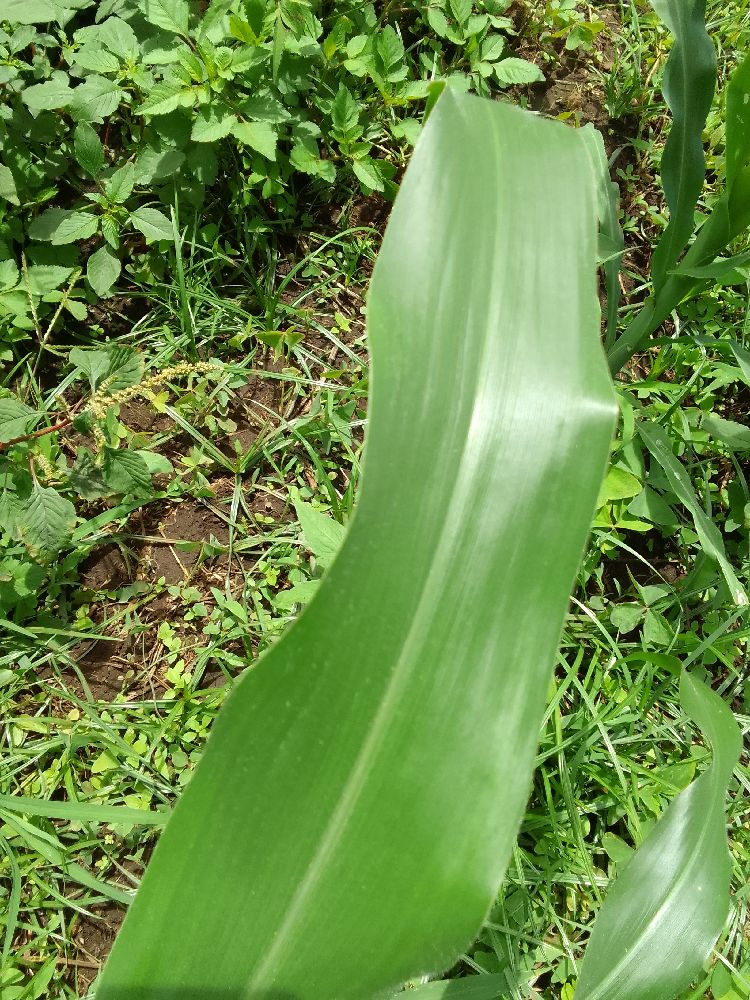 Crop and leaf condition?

maize, healthy
